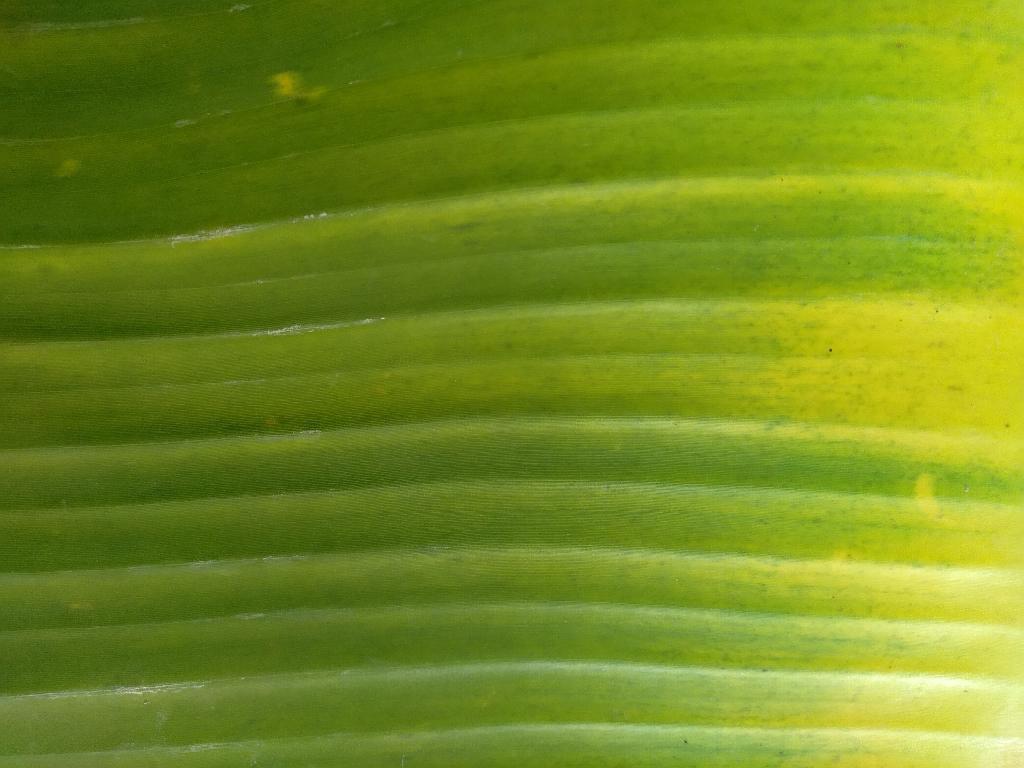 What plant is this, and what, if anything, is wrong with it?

banana, fusarium wilt race 1
